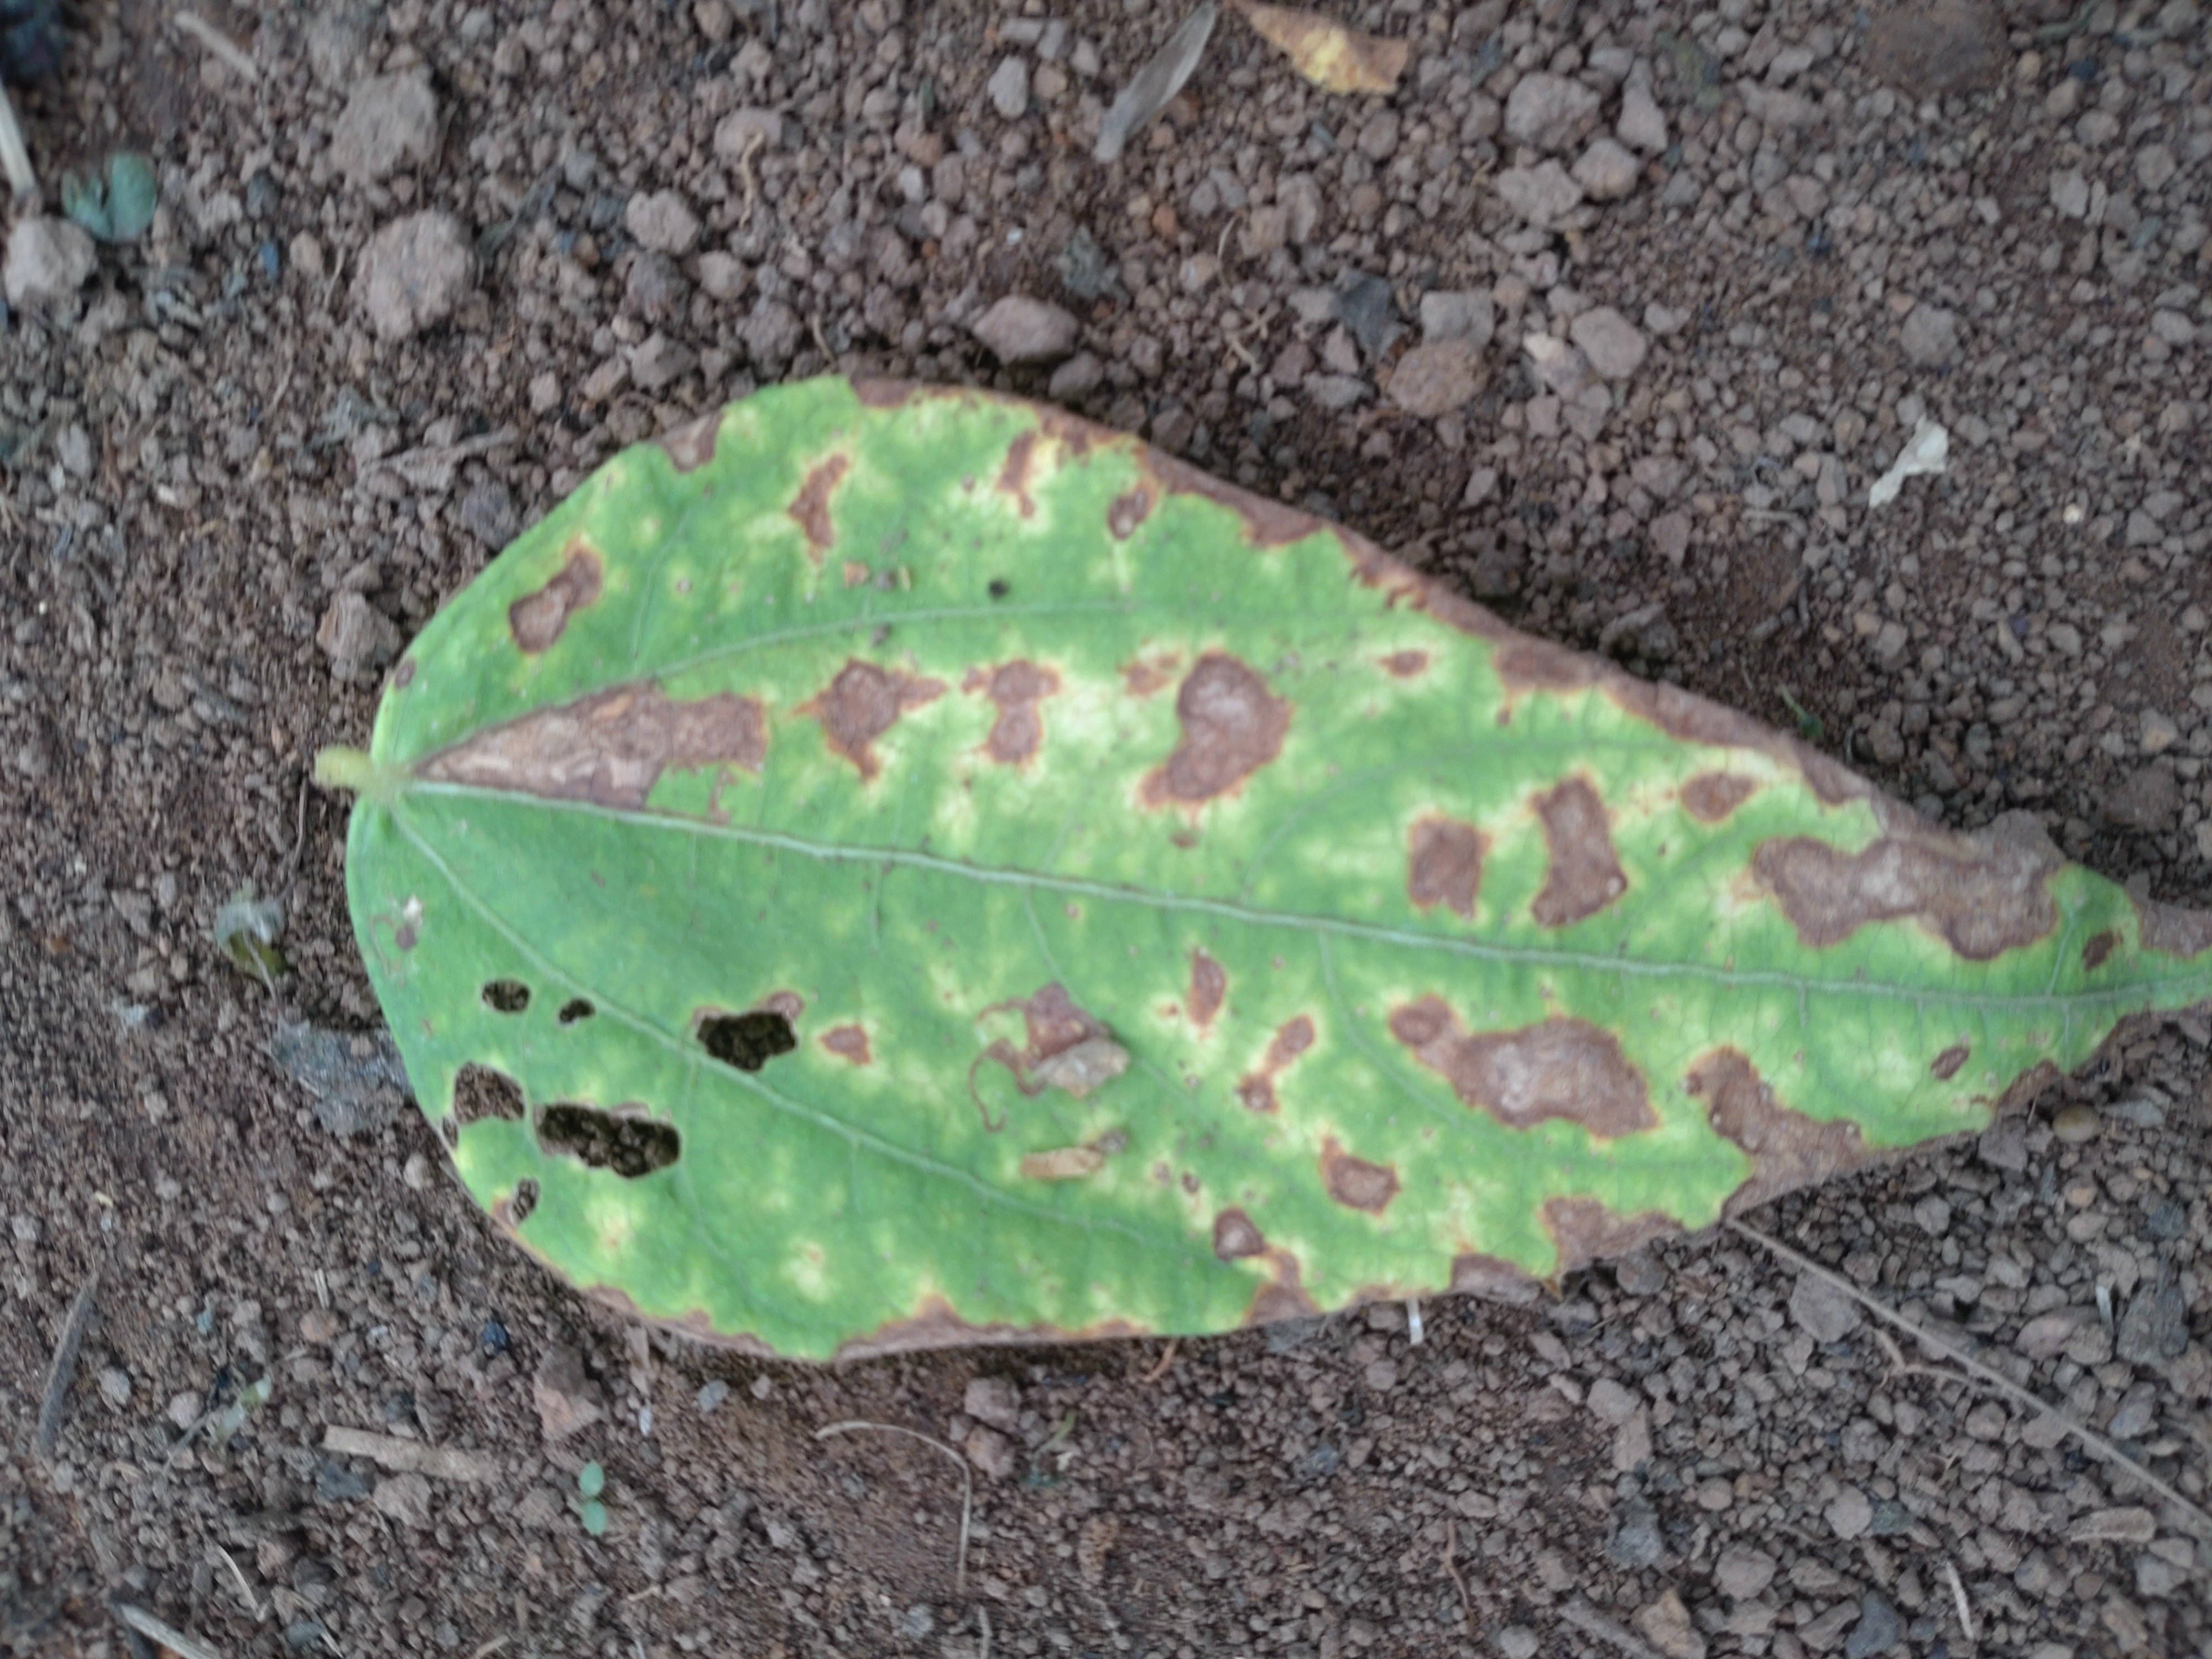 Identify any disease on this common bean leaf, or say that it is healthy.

rust
